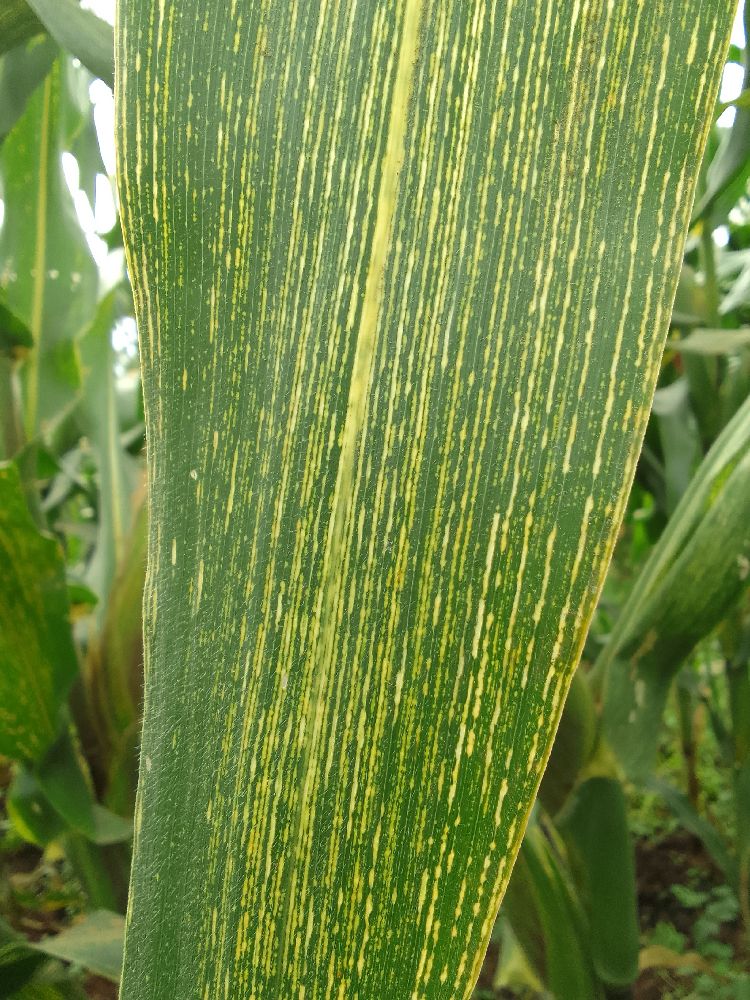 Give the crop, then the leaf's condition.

maize, maize streak virus
